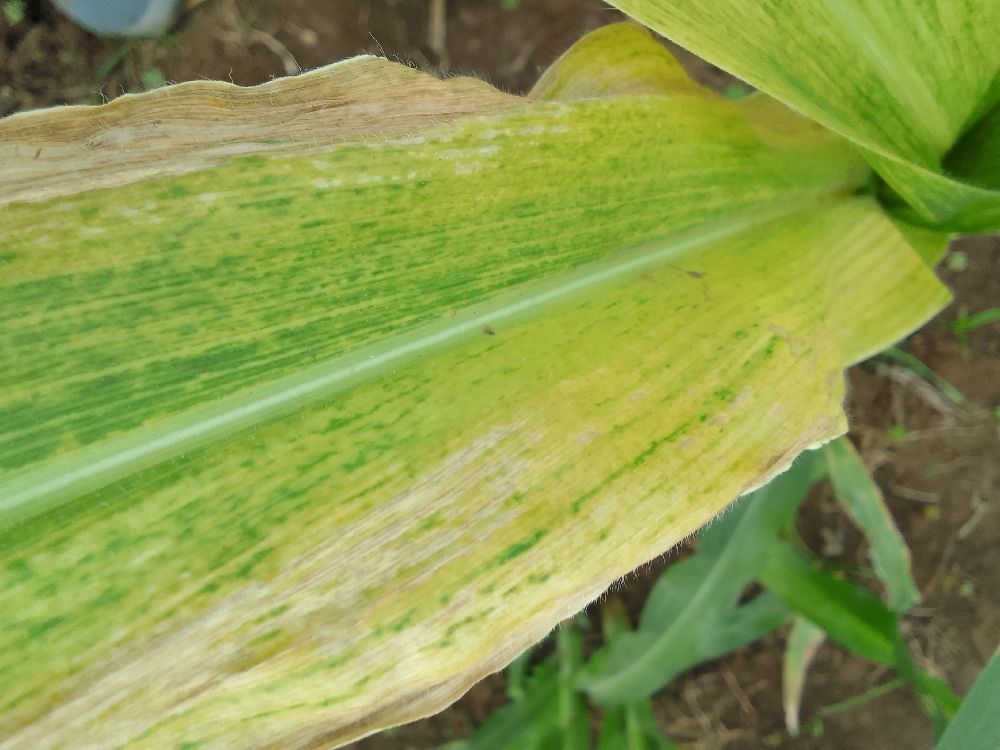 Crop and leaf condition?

maize, maize lethal necrosis
